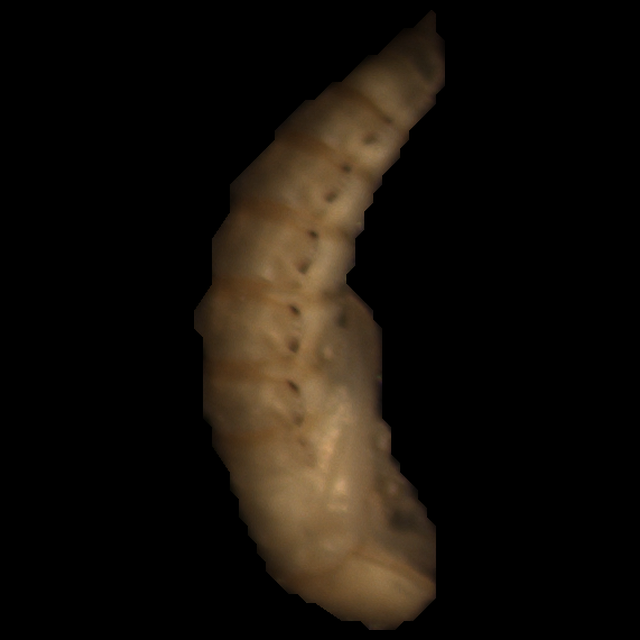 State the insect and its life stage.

mealworm pupa
